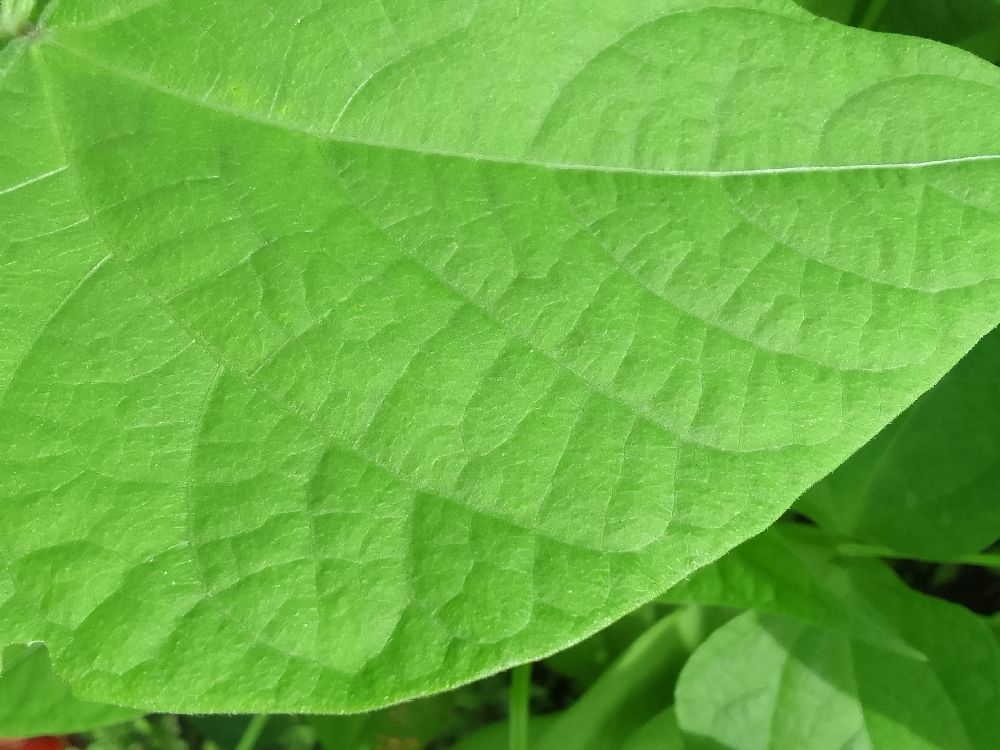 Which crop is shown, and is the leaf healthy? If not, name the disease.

common bean, healthy
